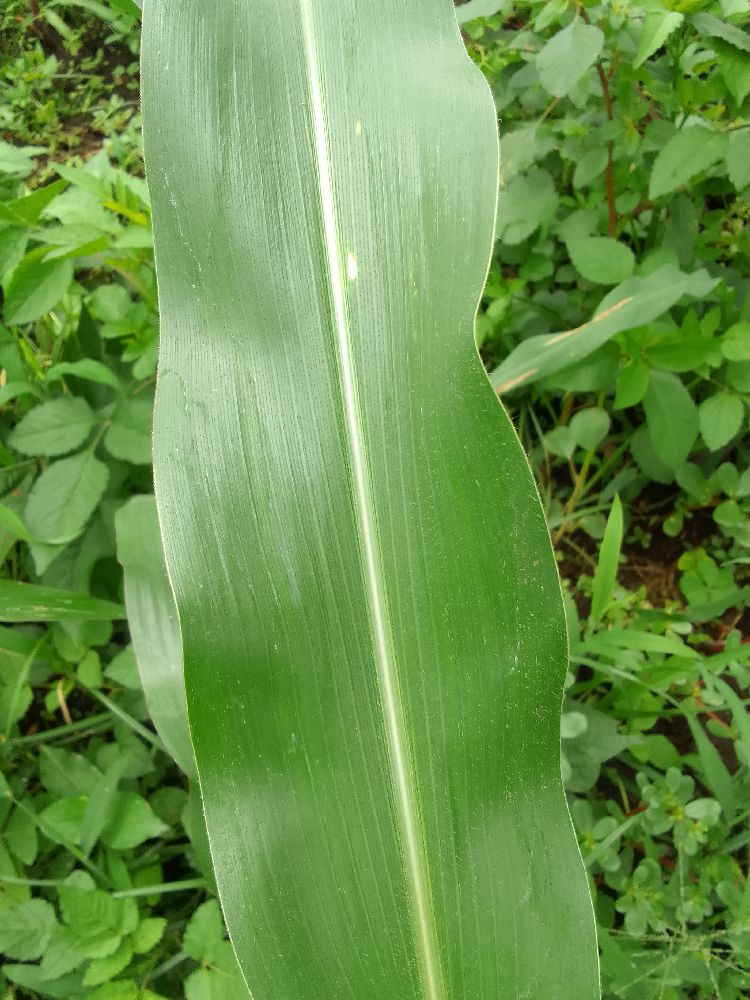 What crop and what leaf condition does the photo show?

maize, healthy
